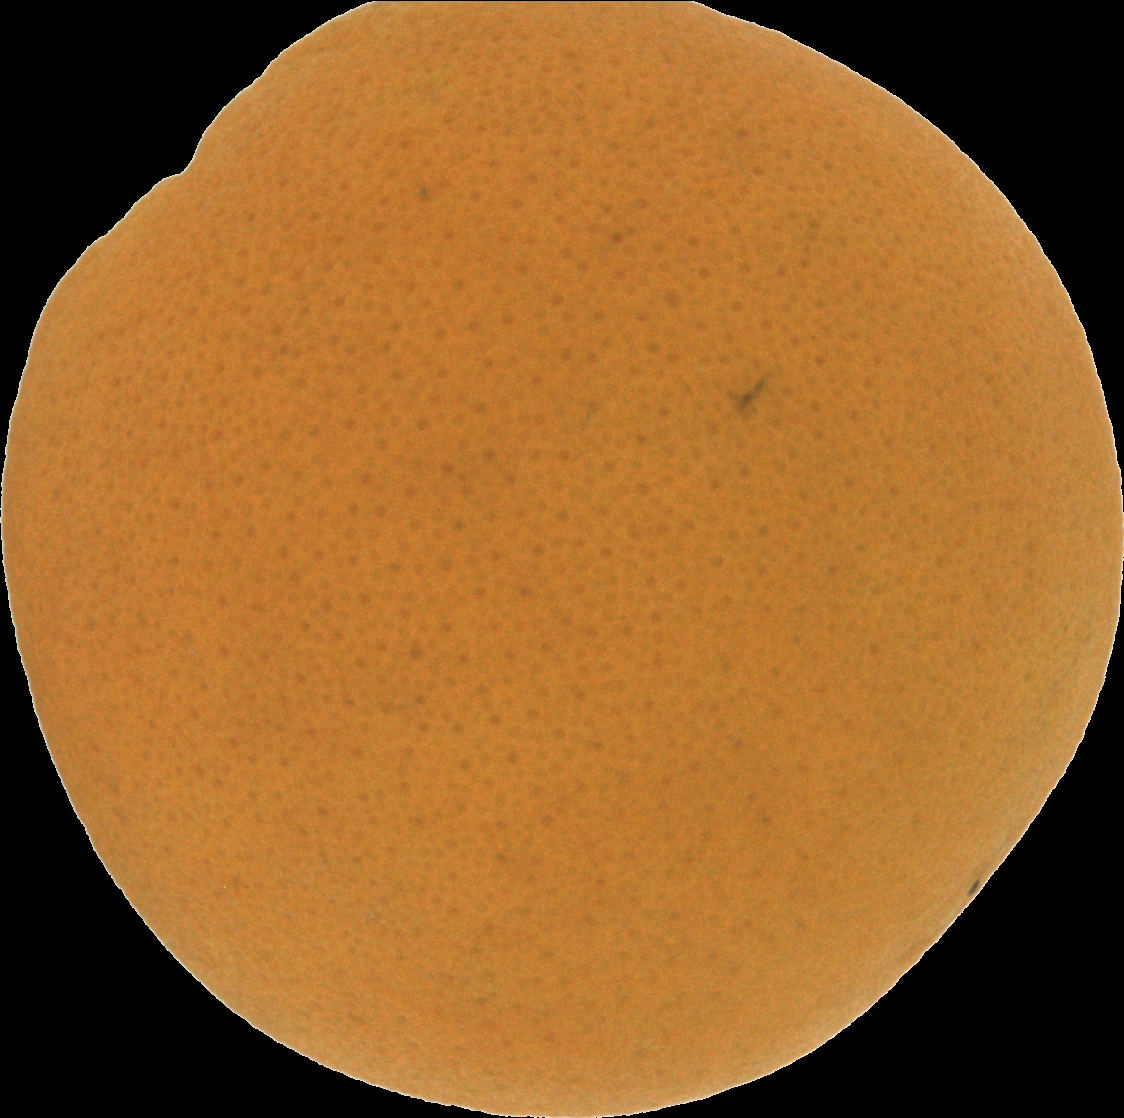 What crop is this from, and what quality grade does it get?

orange, good
